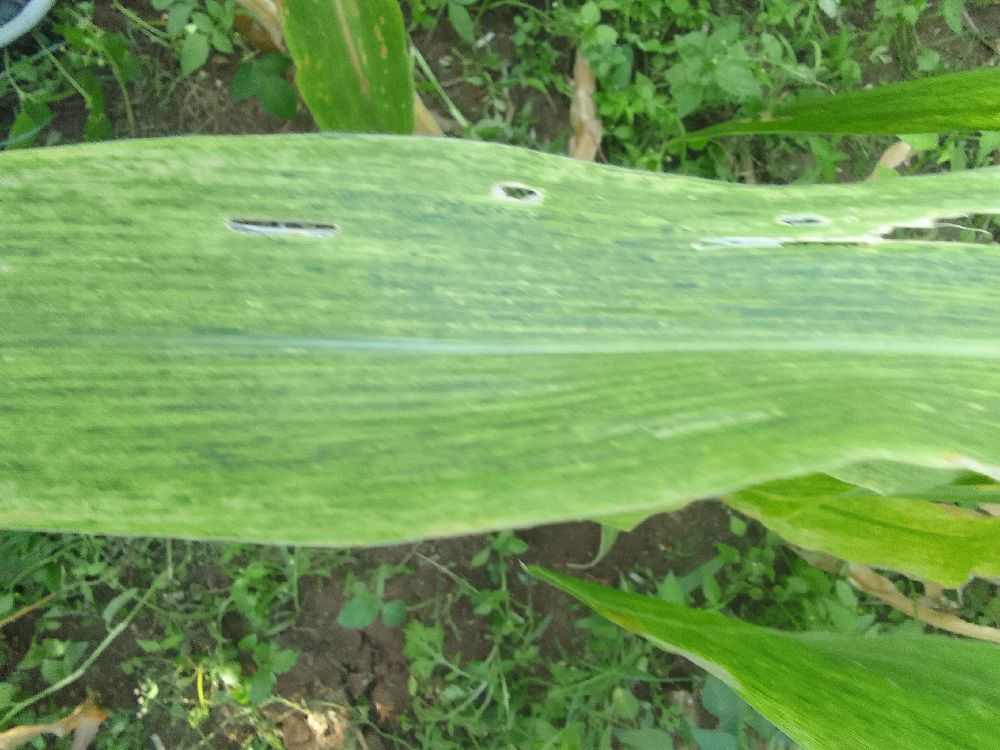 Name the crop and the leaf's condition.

maize, maize lethal necrosis
